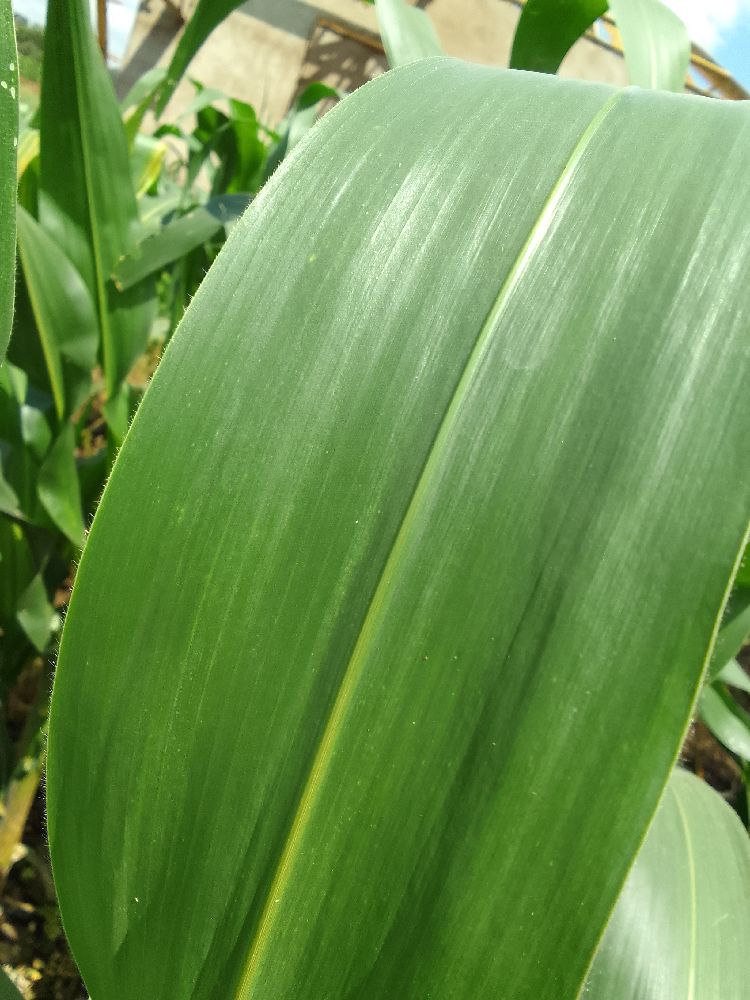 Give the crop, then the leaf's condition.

maize, healthy
